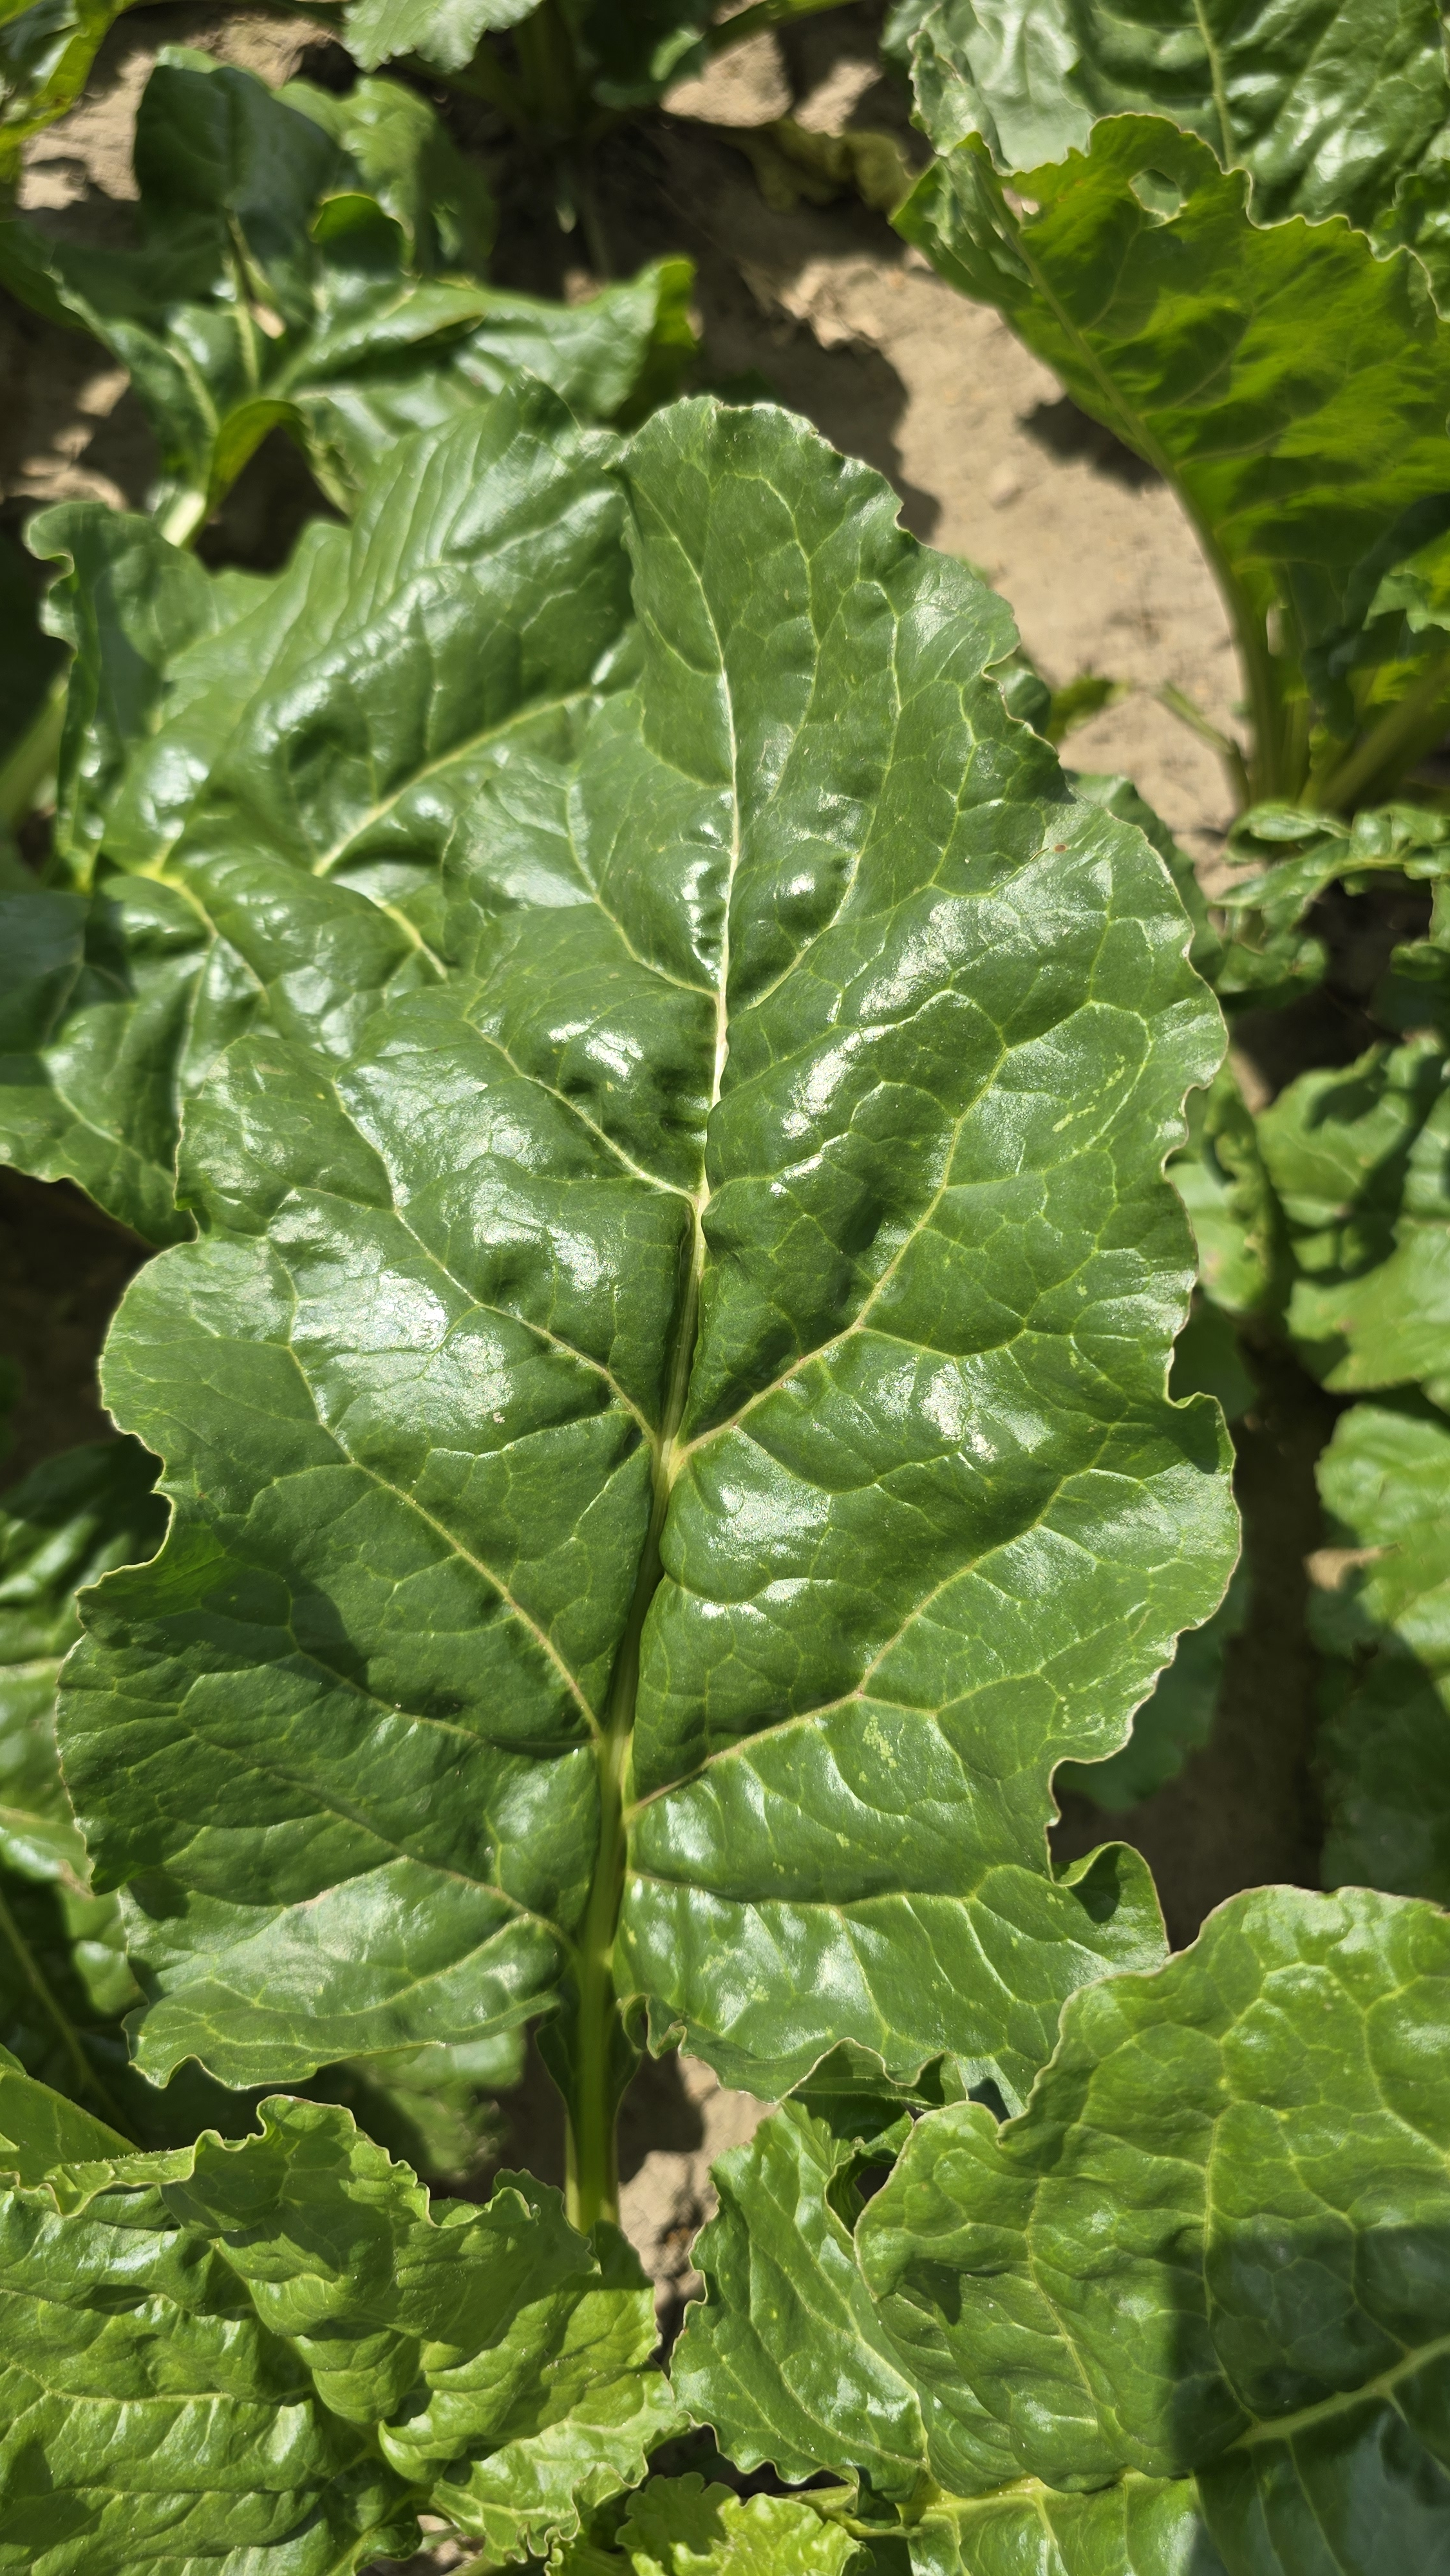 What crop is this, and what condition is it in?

beet, unaffected
